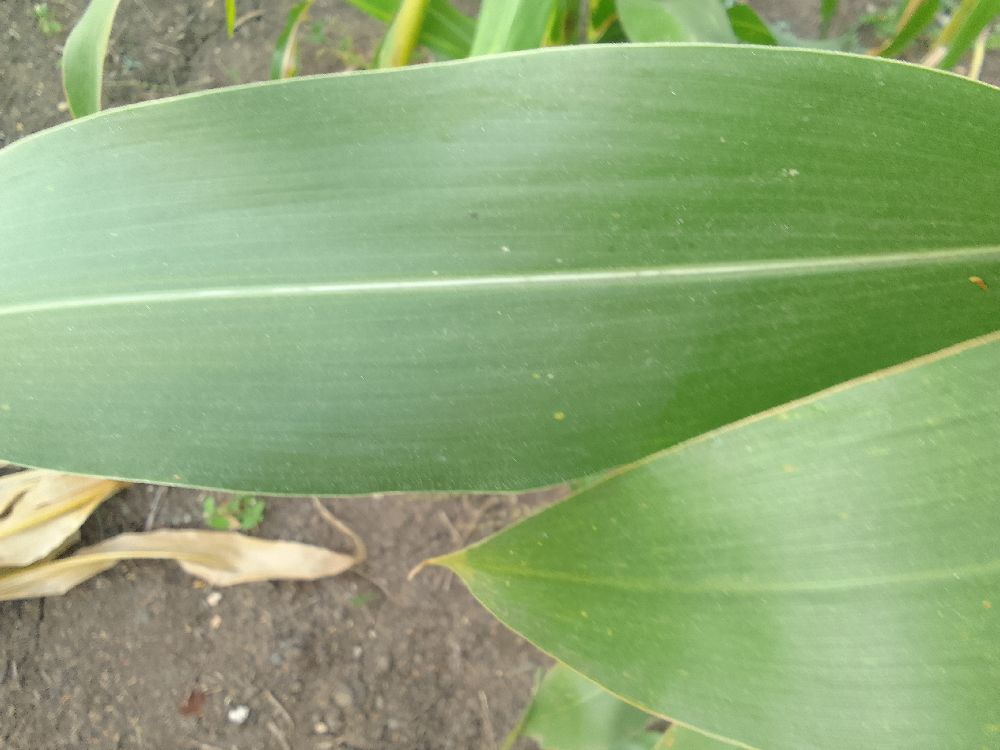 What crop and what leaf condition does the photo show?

maize, healthy
